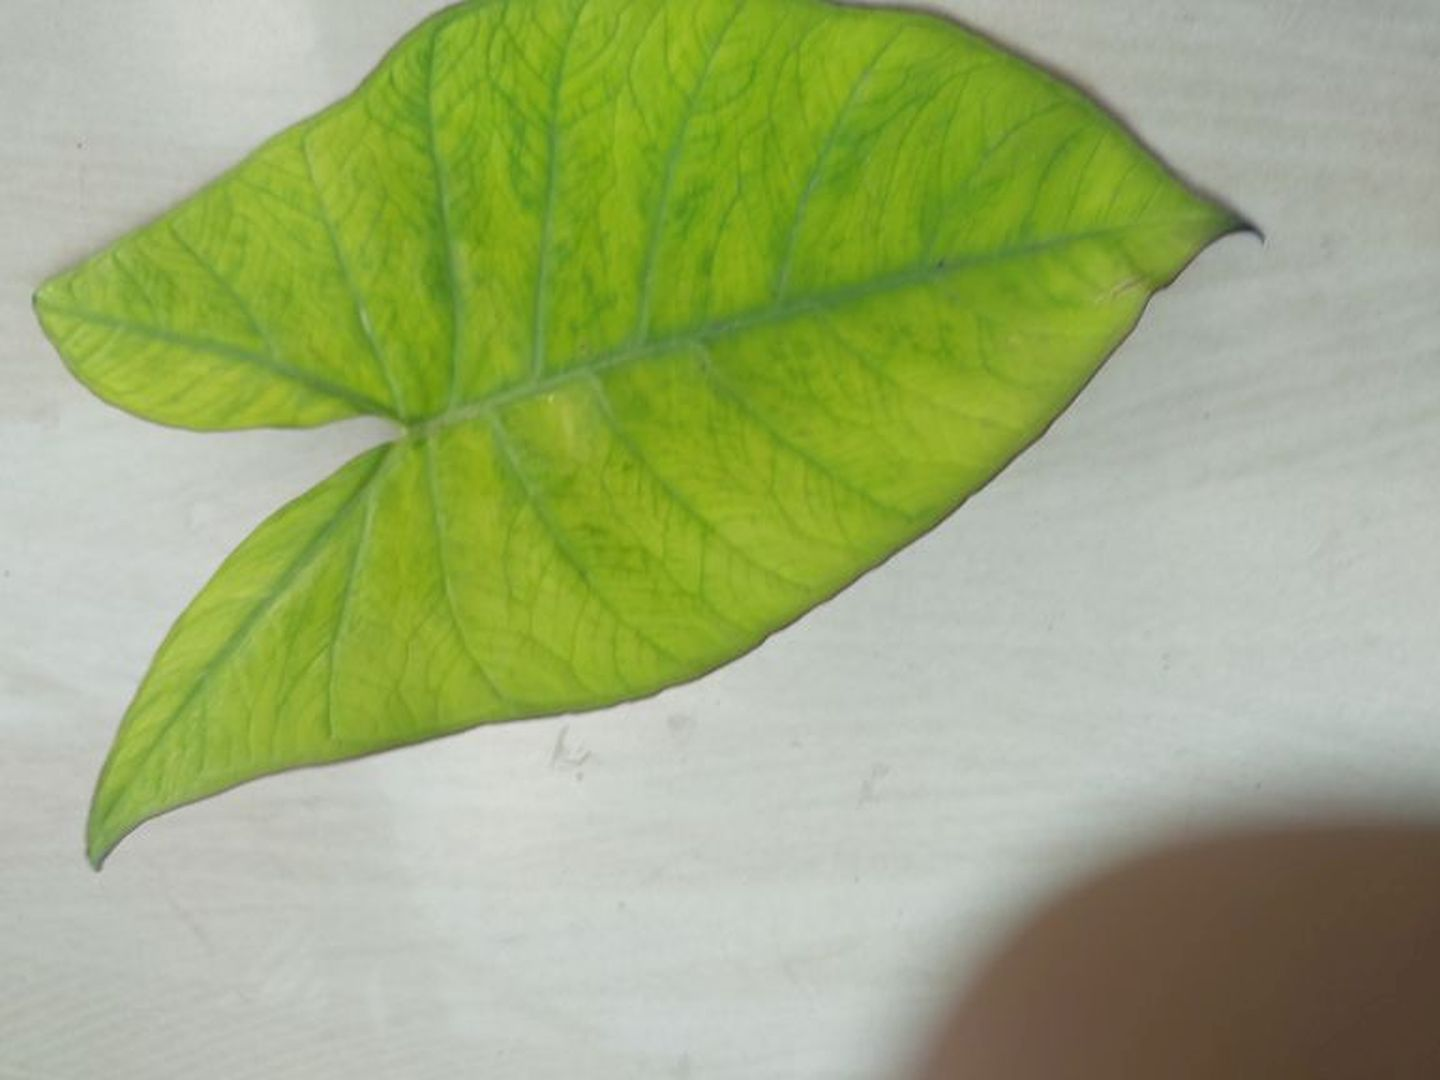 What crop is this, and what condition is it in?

taro, mosaic
